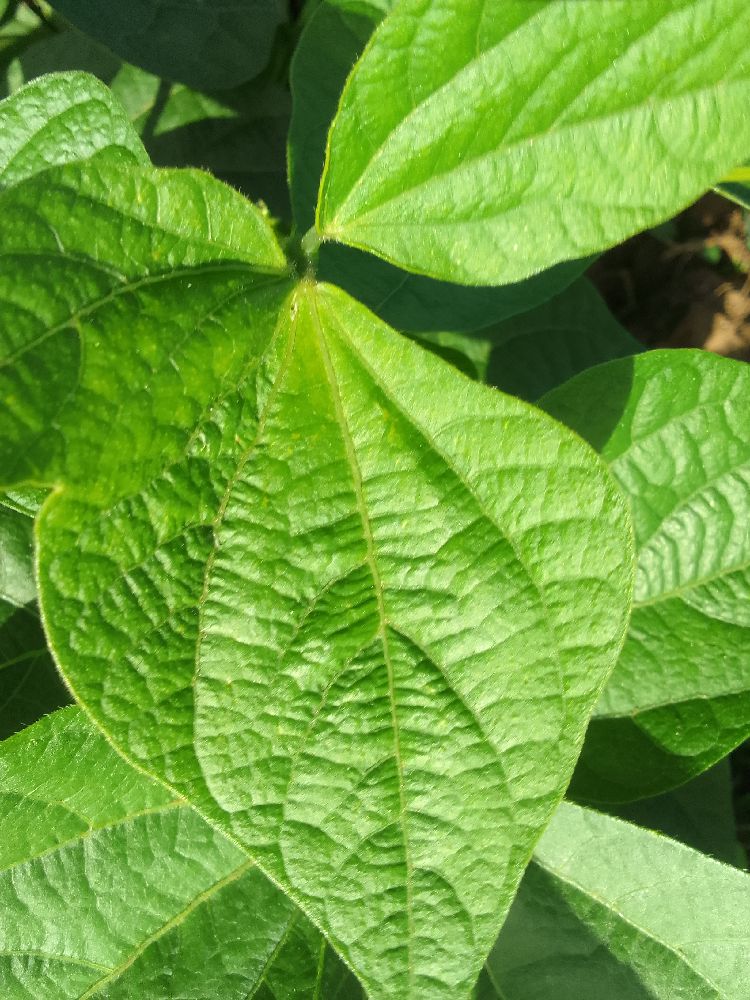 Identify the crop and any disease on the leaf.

common bean, healthy
